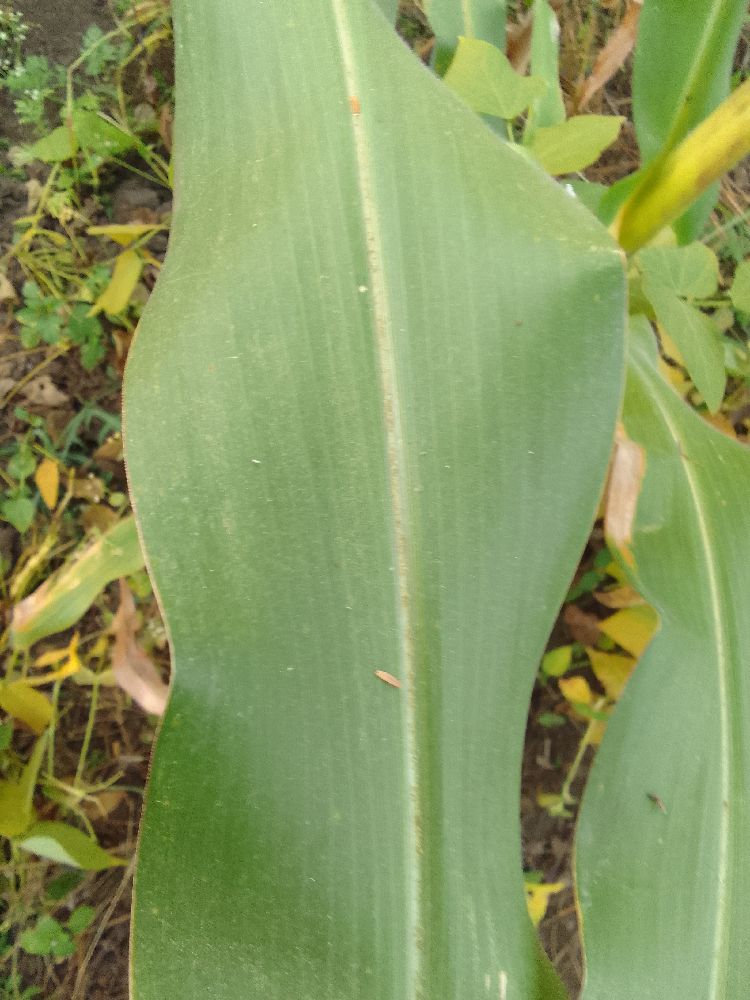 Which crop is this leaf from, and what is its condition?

maize, healthy
